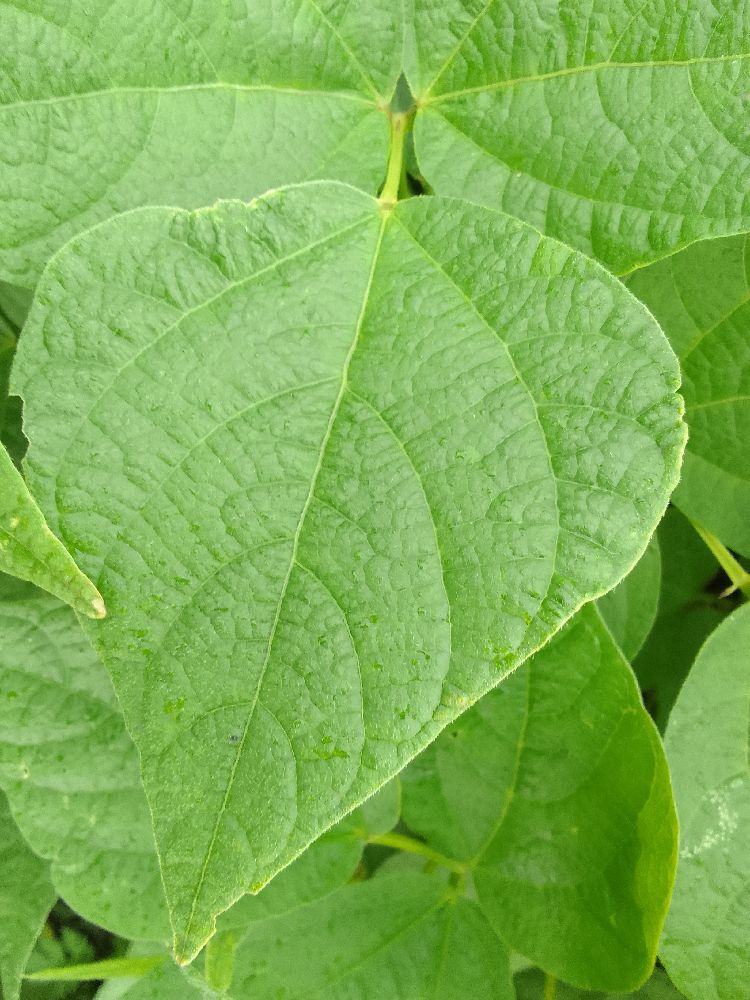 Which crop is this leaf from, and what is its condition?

common bean, healthy
